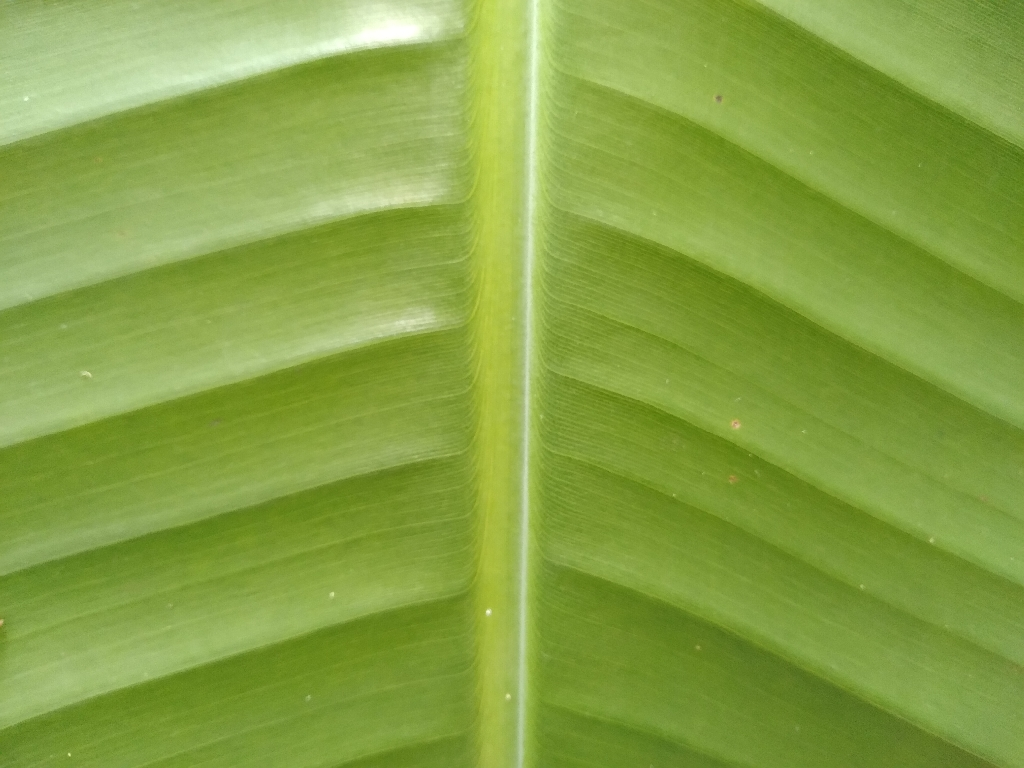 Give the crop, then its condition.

banana, healthy
